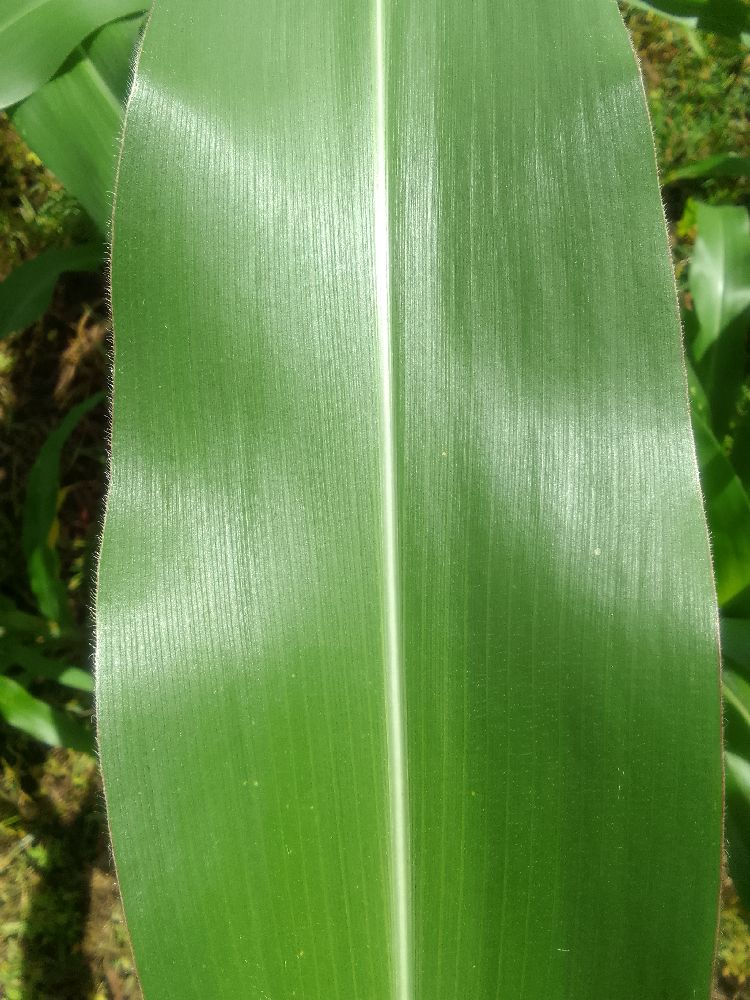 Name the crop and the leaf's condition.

maize, healthy
